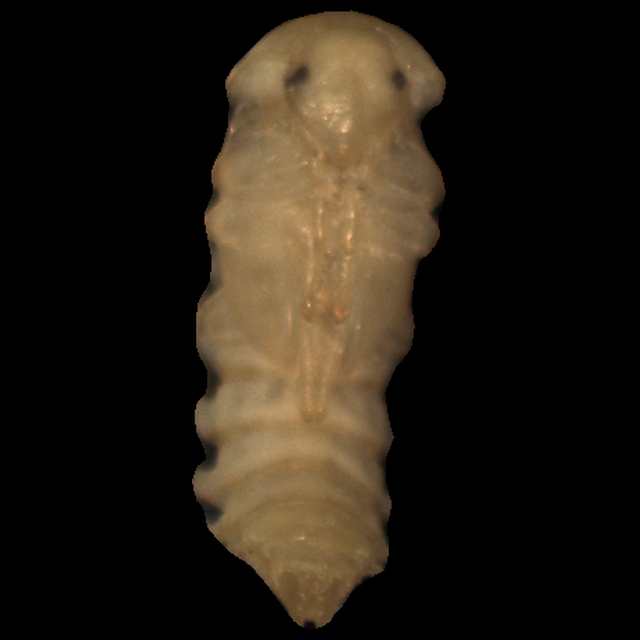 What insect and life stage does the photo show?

mealworm pupa
